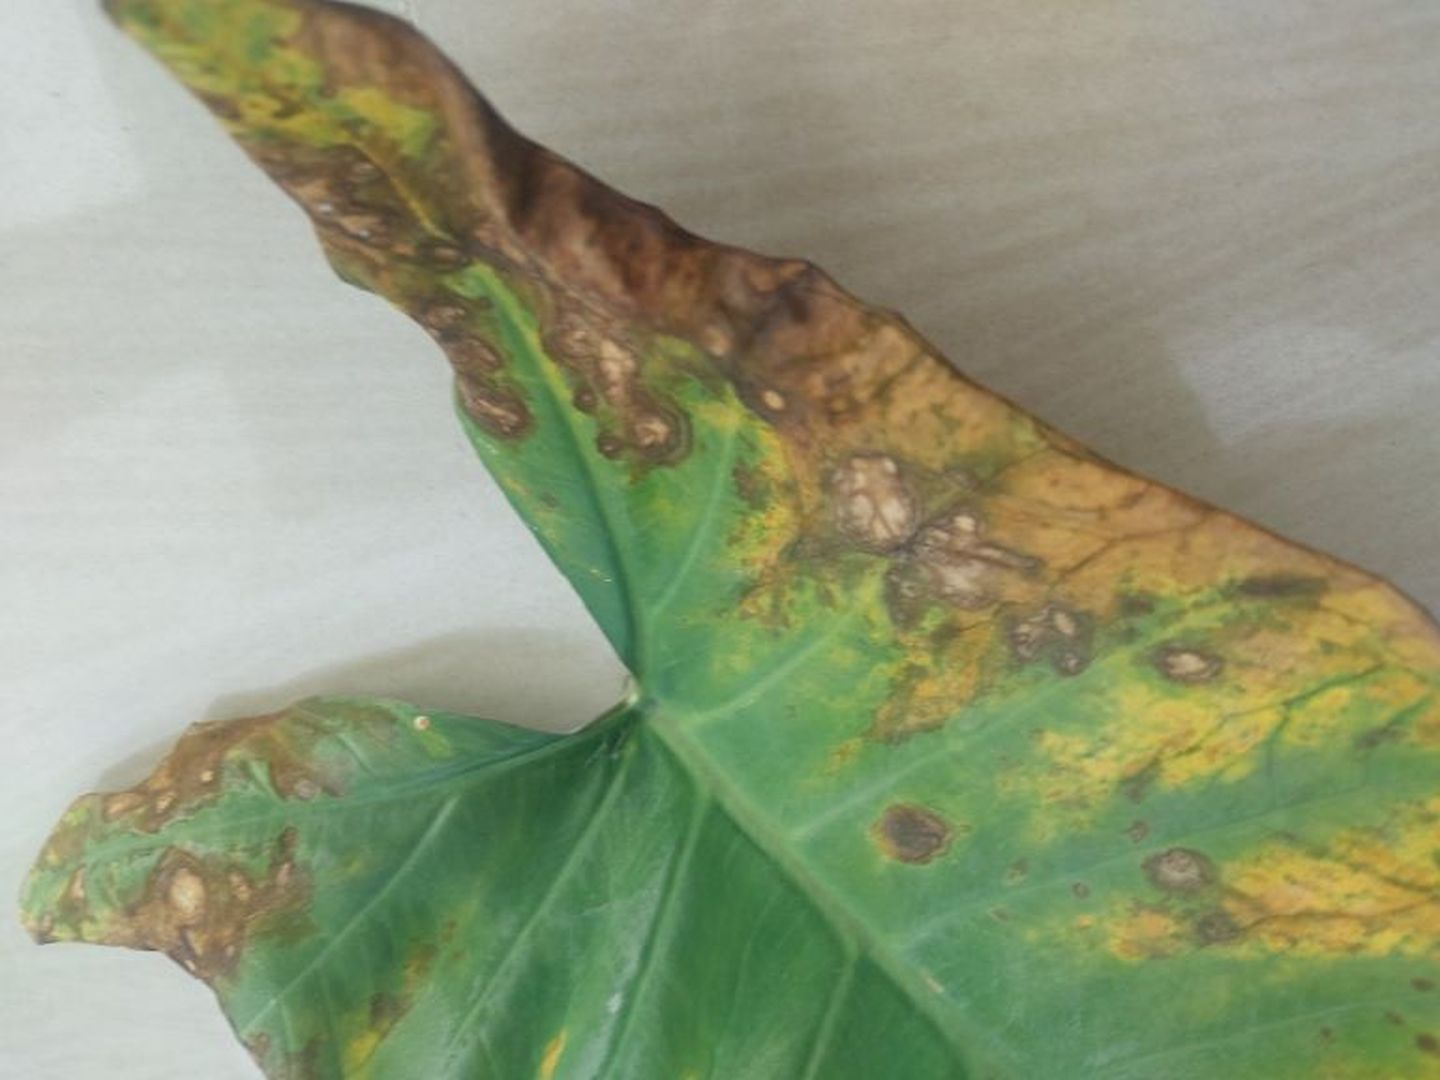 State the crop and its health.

taro, leaf blight
